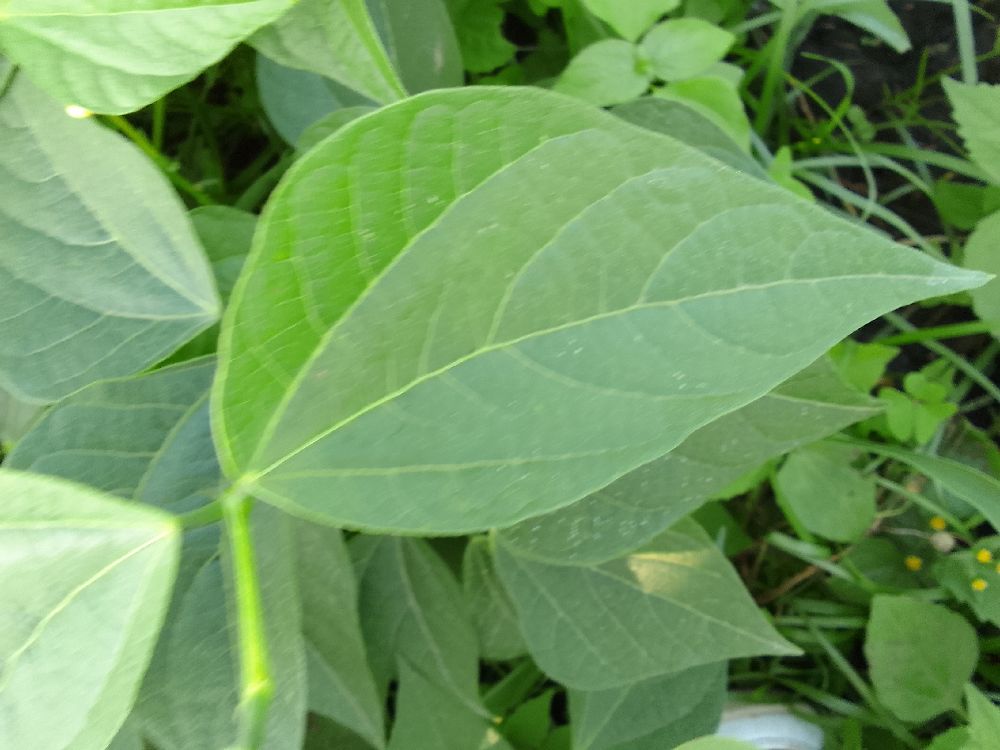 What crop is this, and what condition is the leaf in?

common bean, healthy
